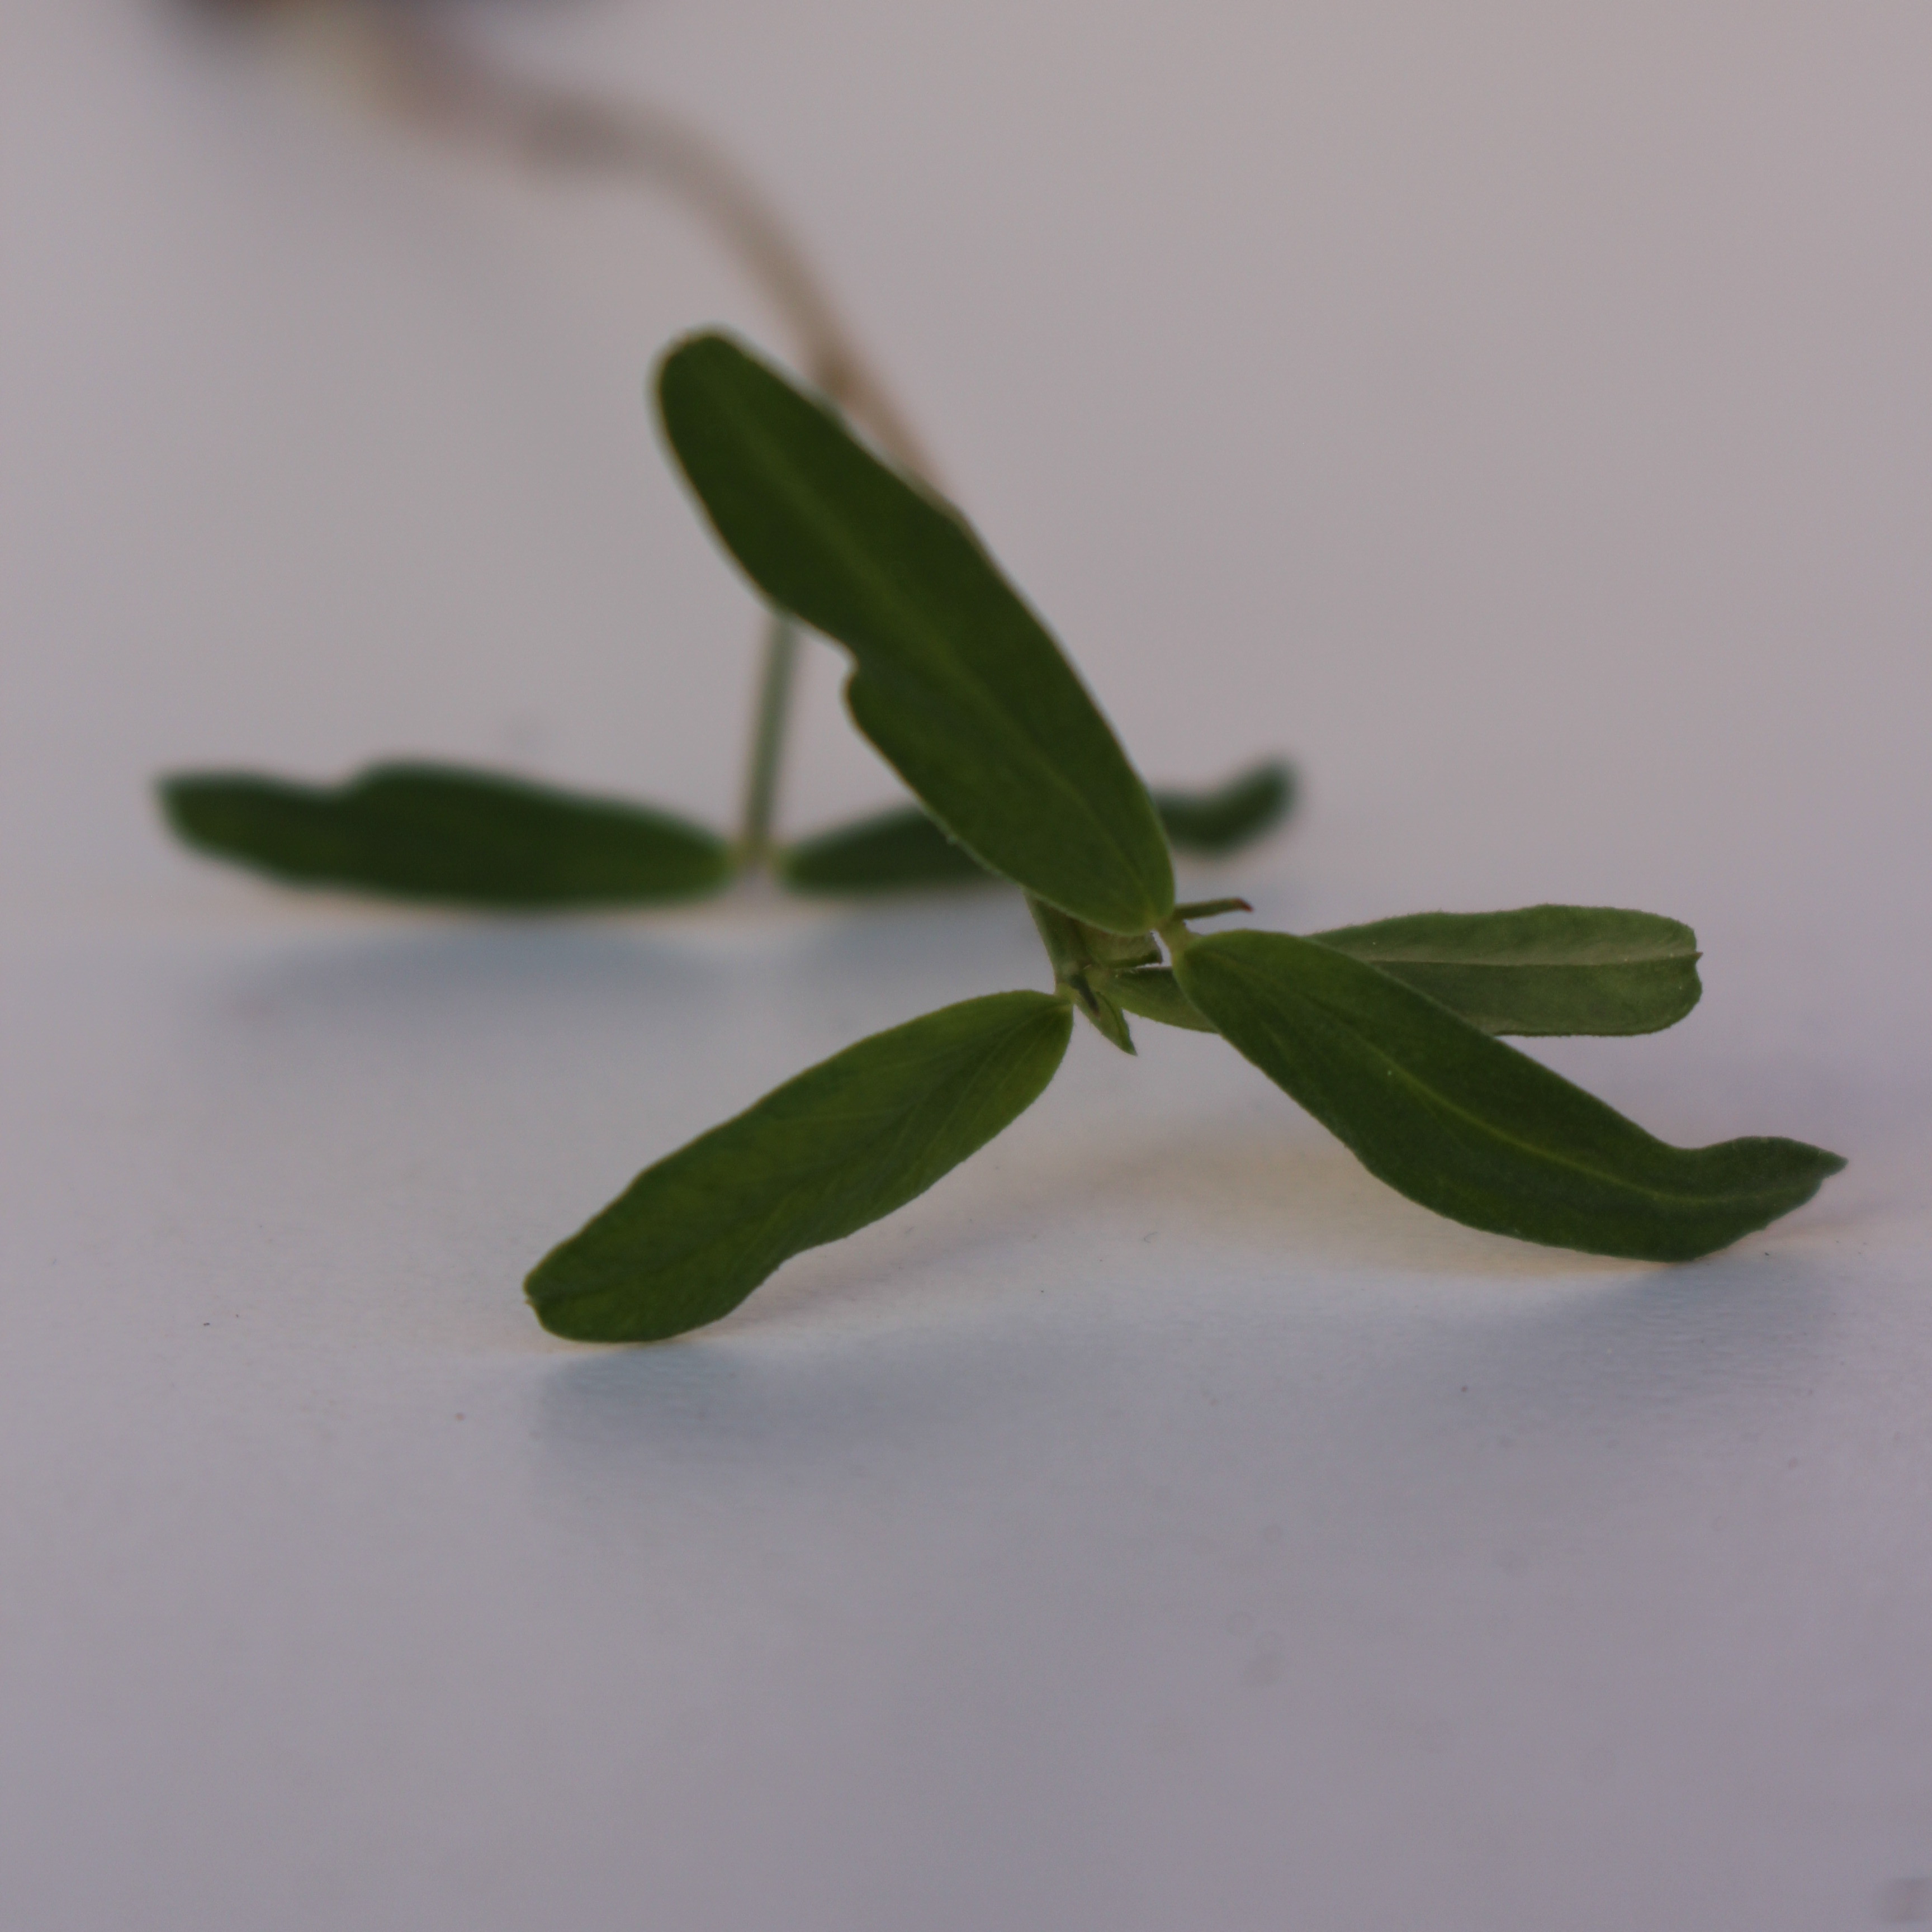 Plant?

Vicia sativa
